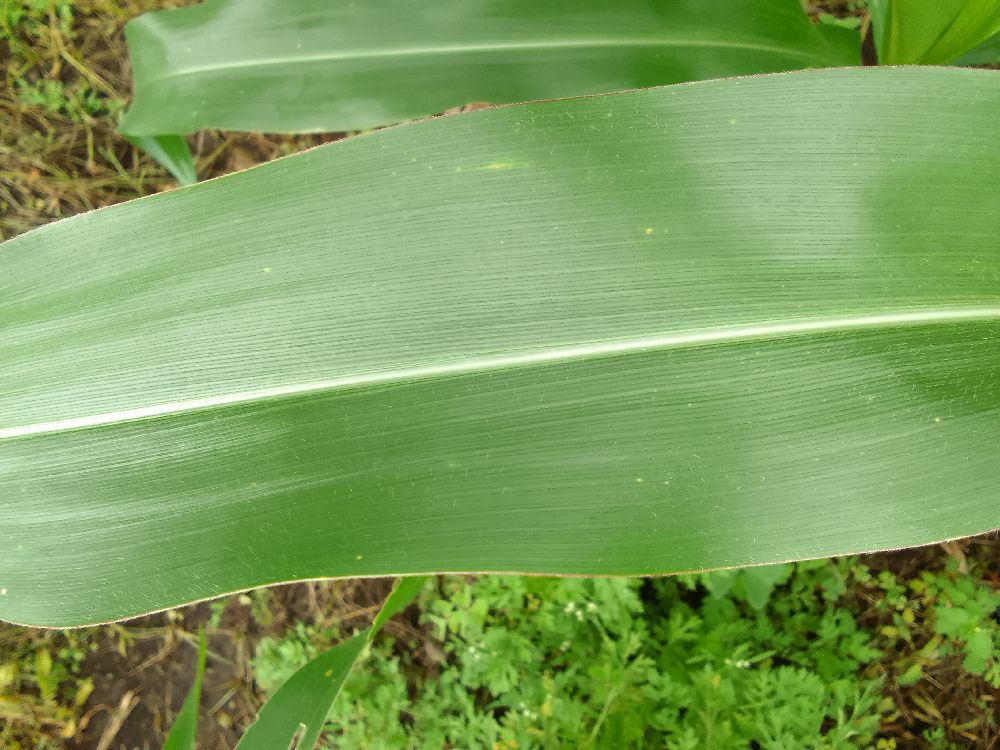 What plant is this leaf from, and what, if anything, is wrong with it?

maize, healthy
